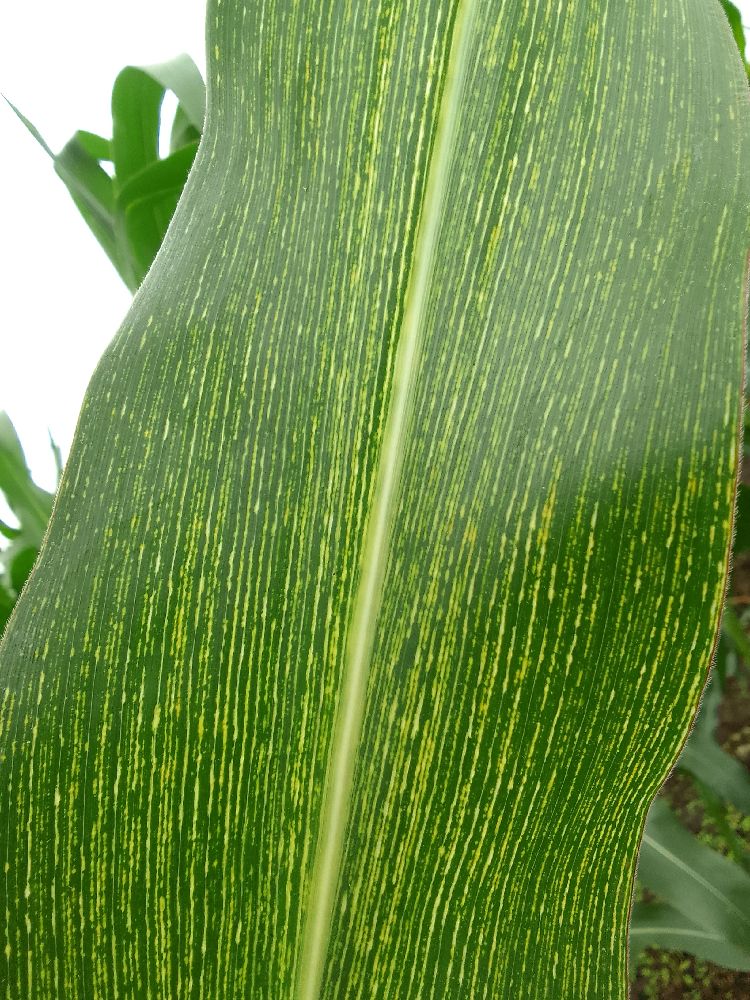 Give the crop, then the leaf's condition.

maize, maize streak virus
